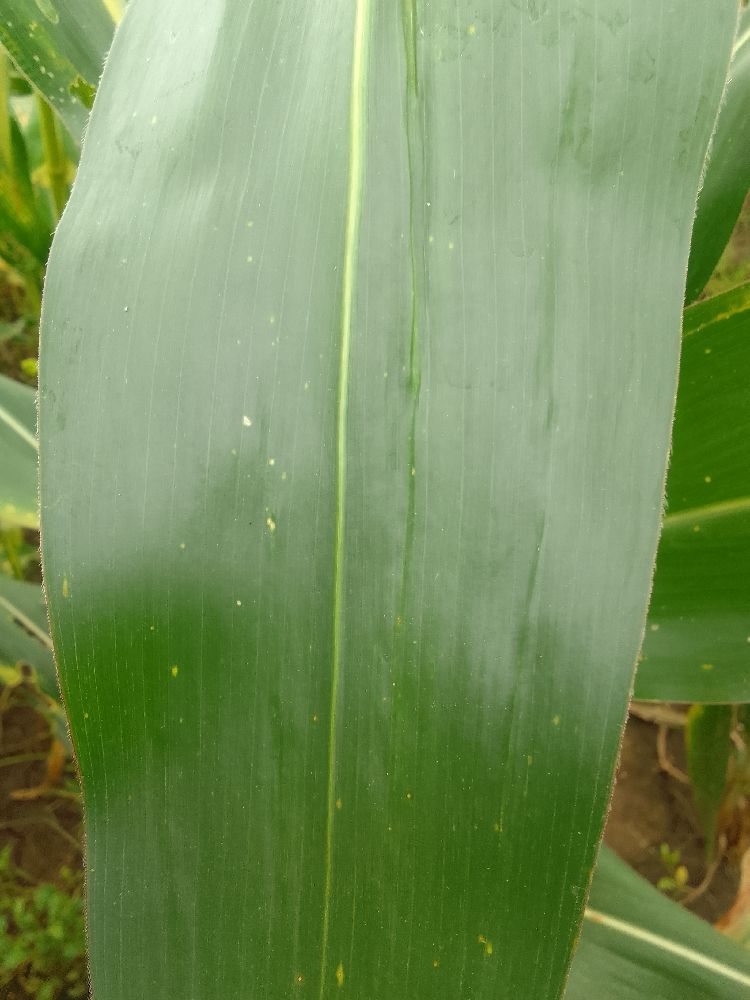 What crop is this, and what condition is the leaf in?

maize, healthy
